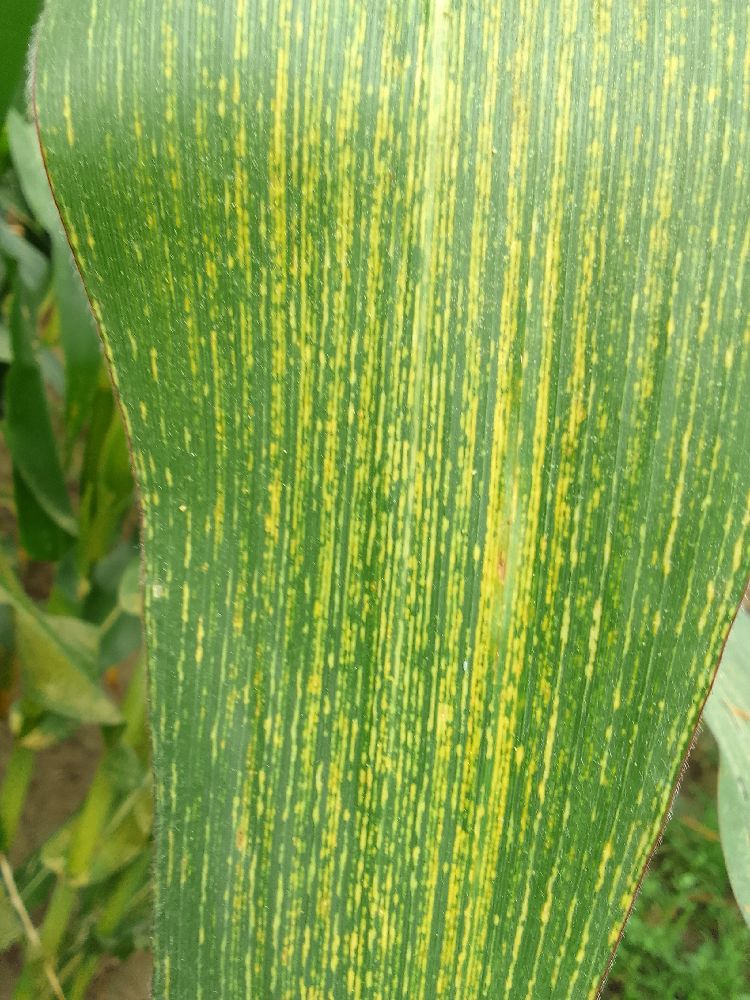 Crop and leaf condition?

maize, maize streak virus
